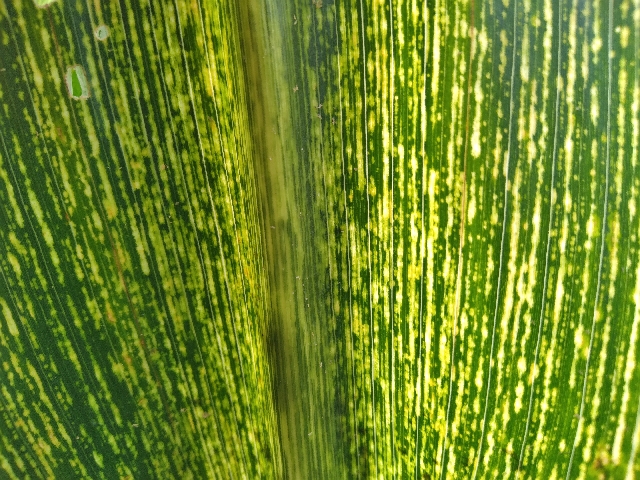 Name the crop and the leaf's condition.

maize, maize streak virus
